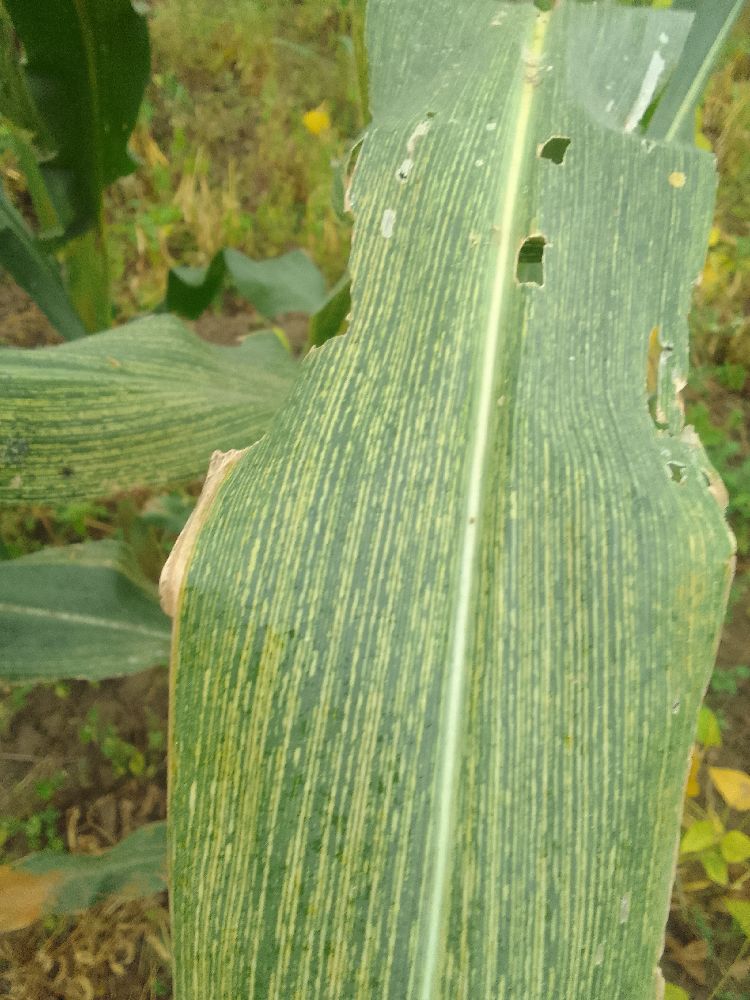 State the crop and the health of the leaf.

maize, maize streak virus
